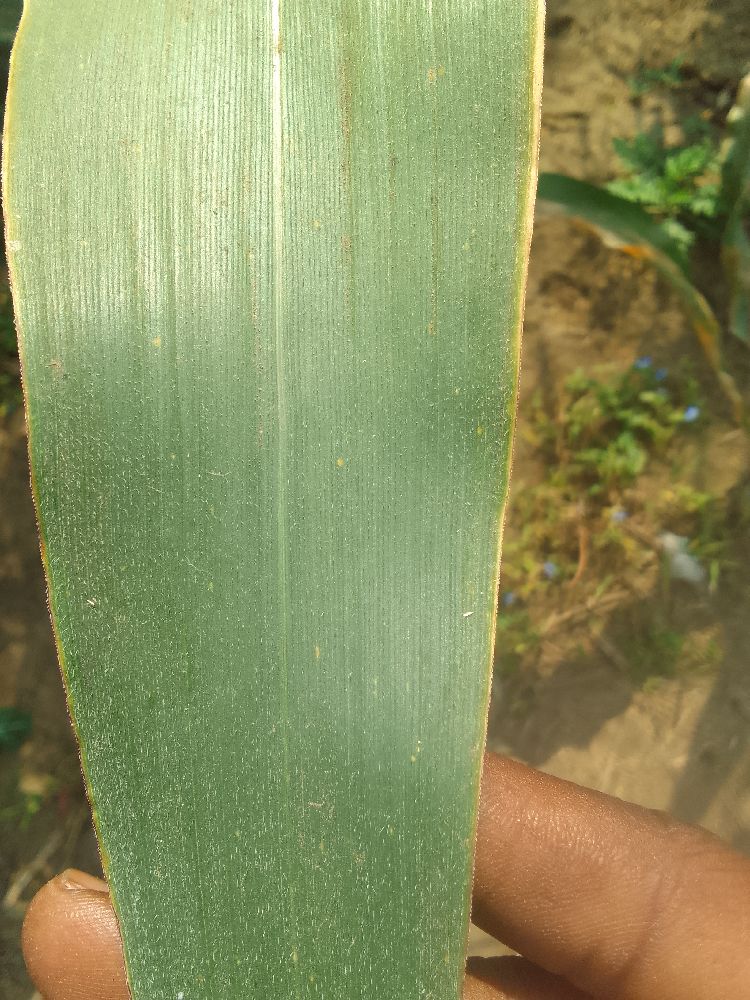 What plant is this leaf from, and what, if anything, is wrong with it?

maize, healthy
